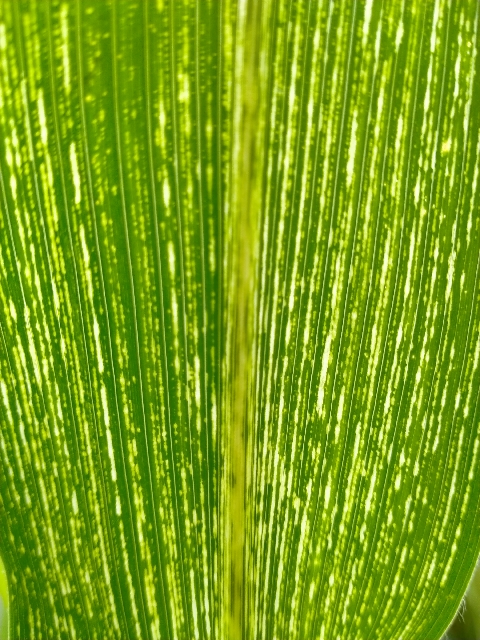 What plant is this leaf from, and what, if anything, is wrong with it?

maize, maize streak virus
